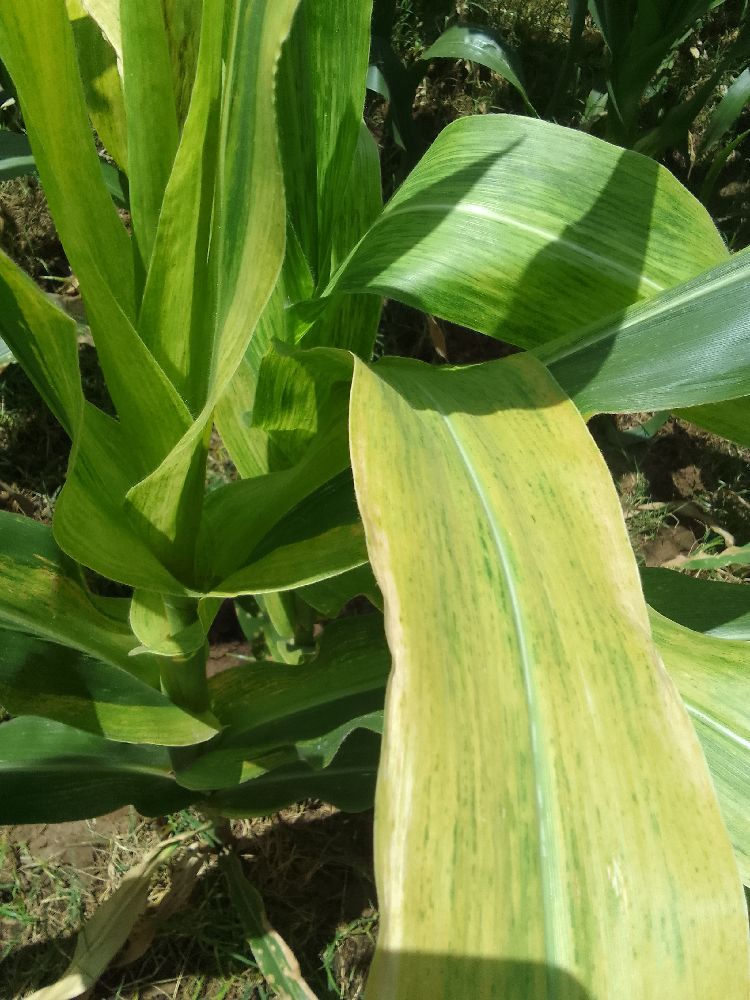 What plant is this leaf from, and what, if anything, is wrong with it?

maize, maize lethal necrosis
